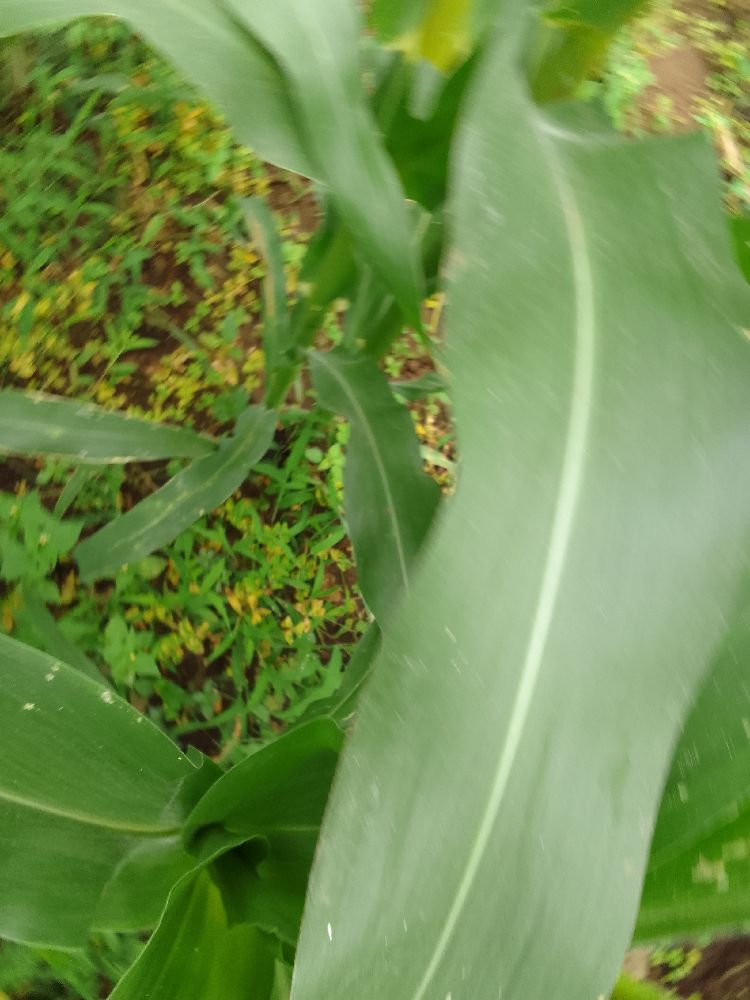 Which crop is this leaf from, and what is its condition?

maize, healthy
